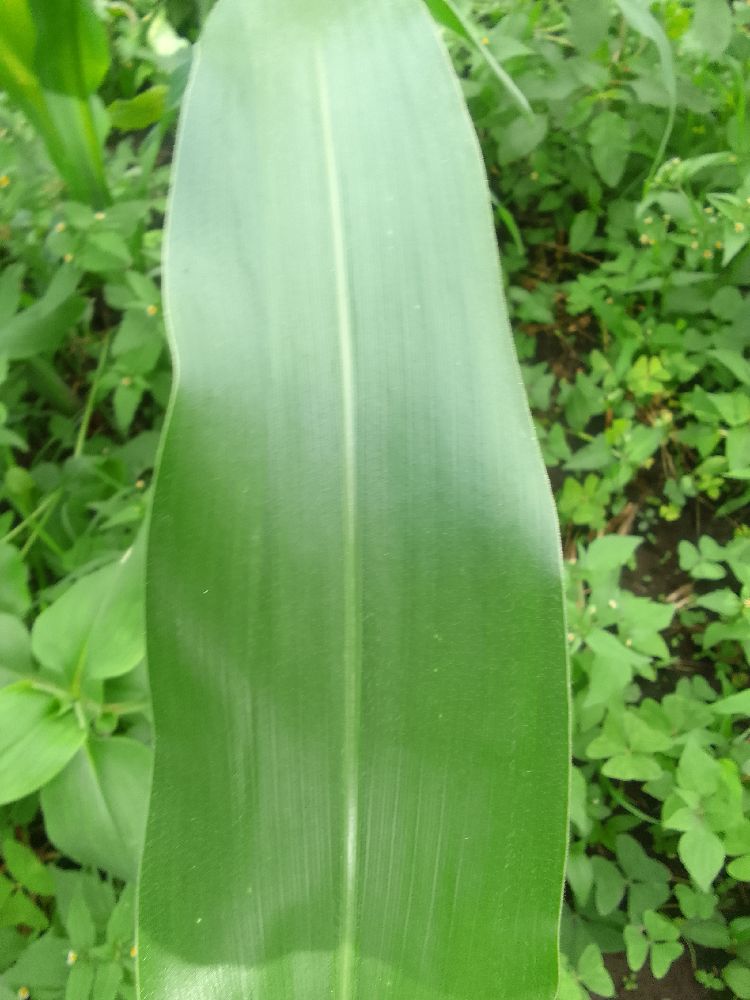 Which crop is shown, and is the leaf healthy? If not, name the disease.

maize, healthy
